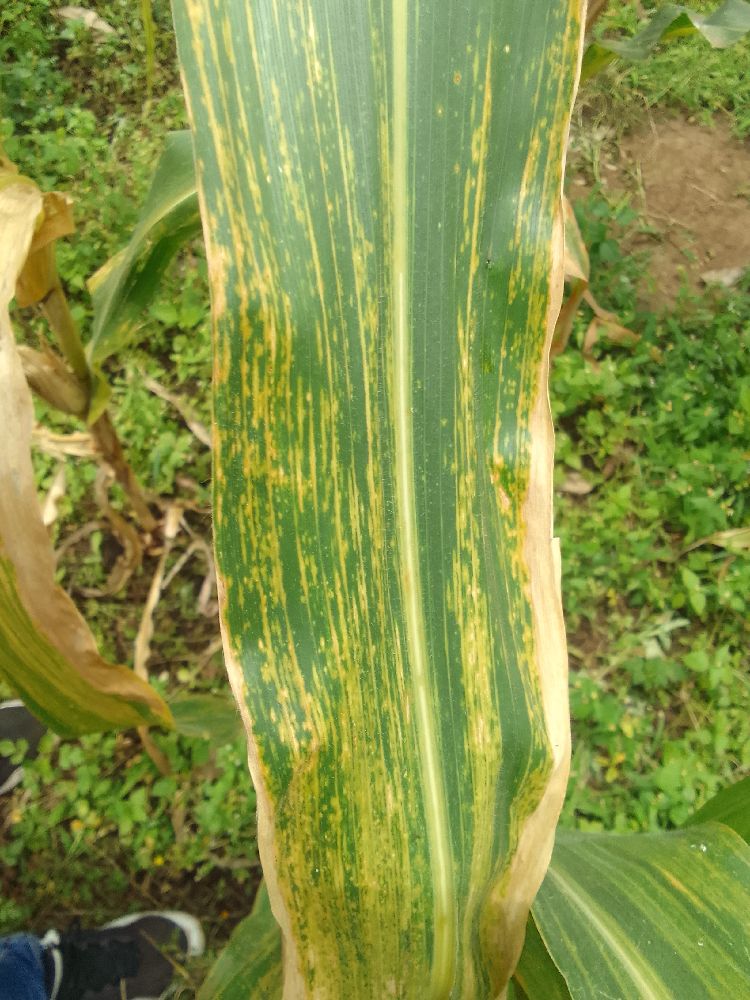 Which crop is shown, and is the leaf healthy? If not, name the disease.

maize, maize lethal necrosis
